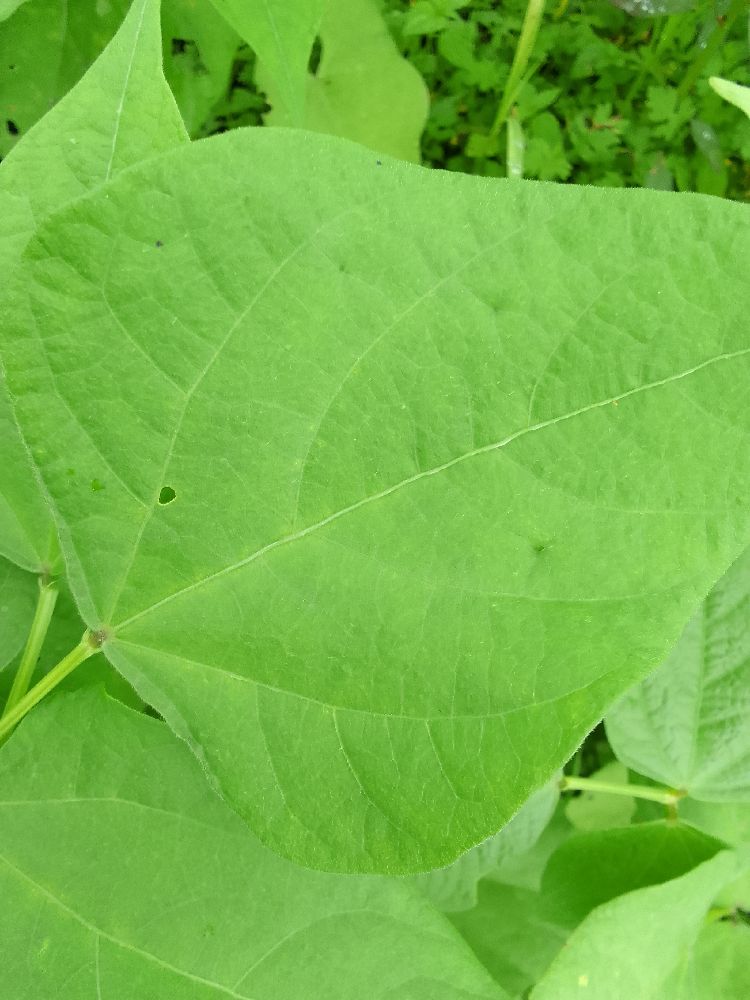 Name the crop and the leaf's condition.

maize, healthy
